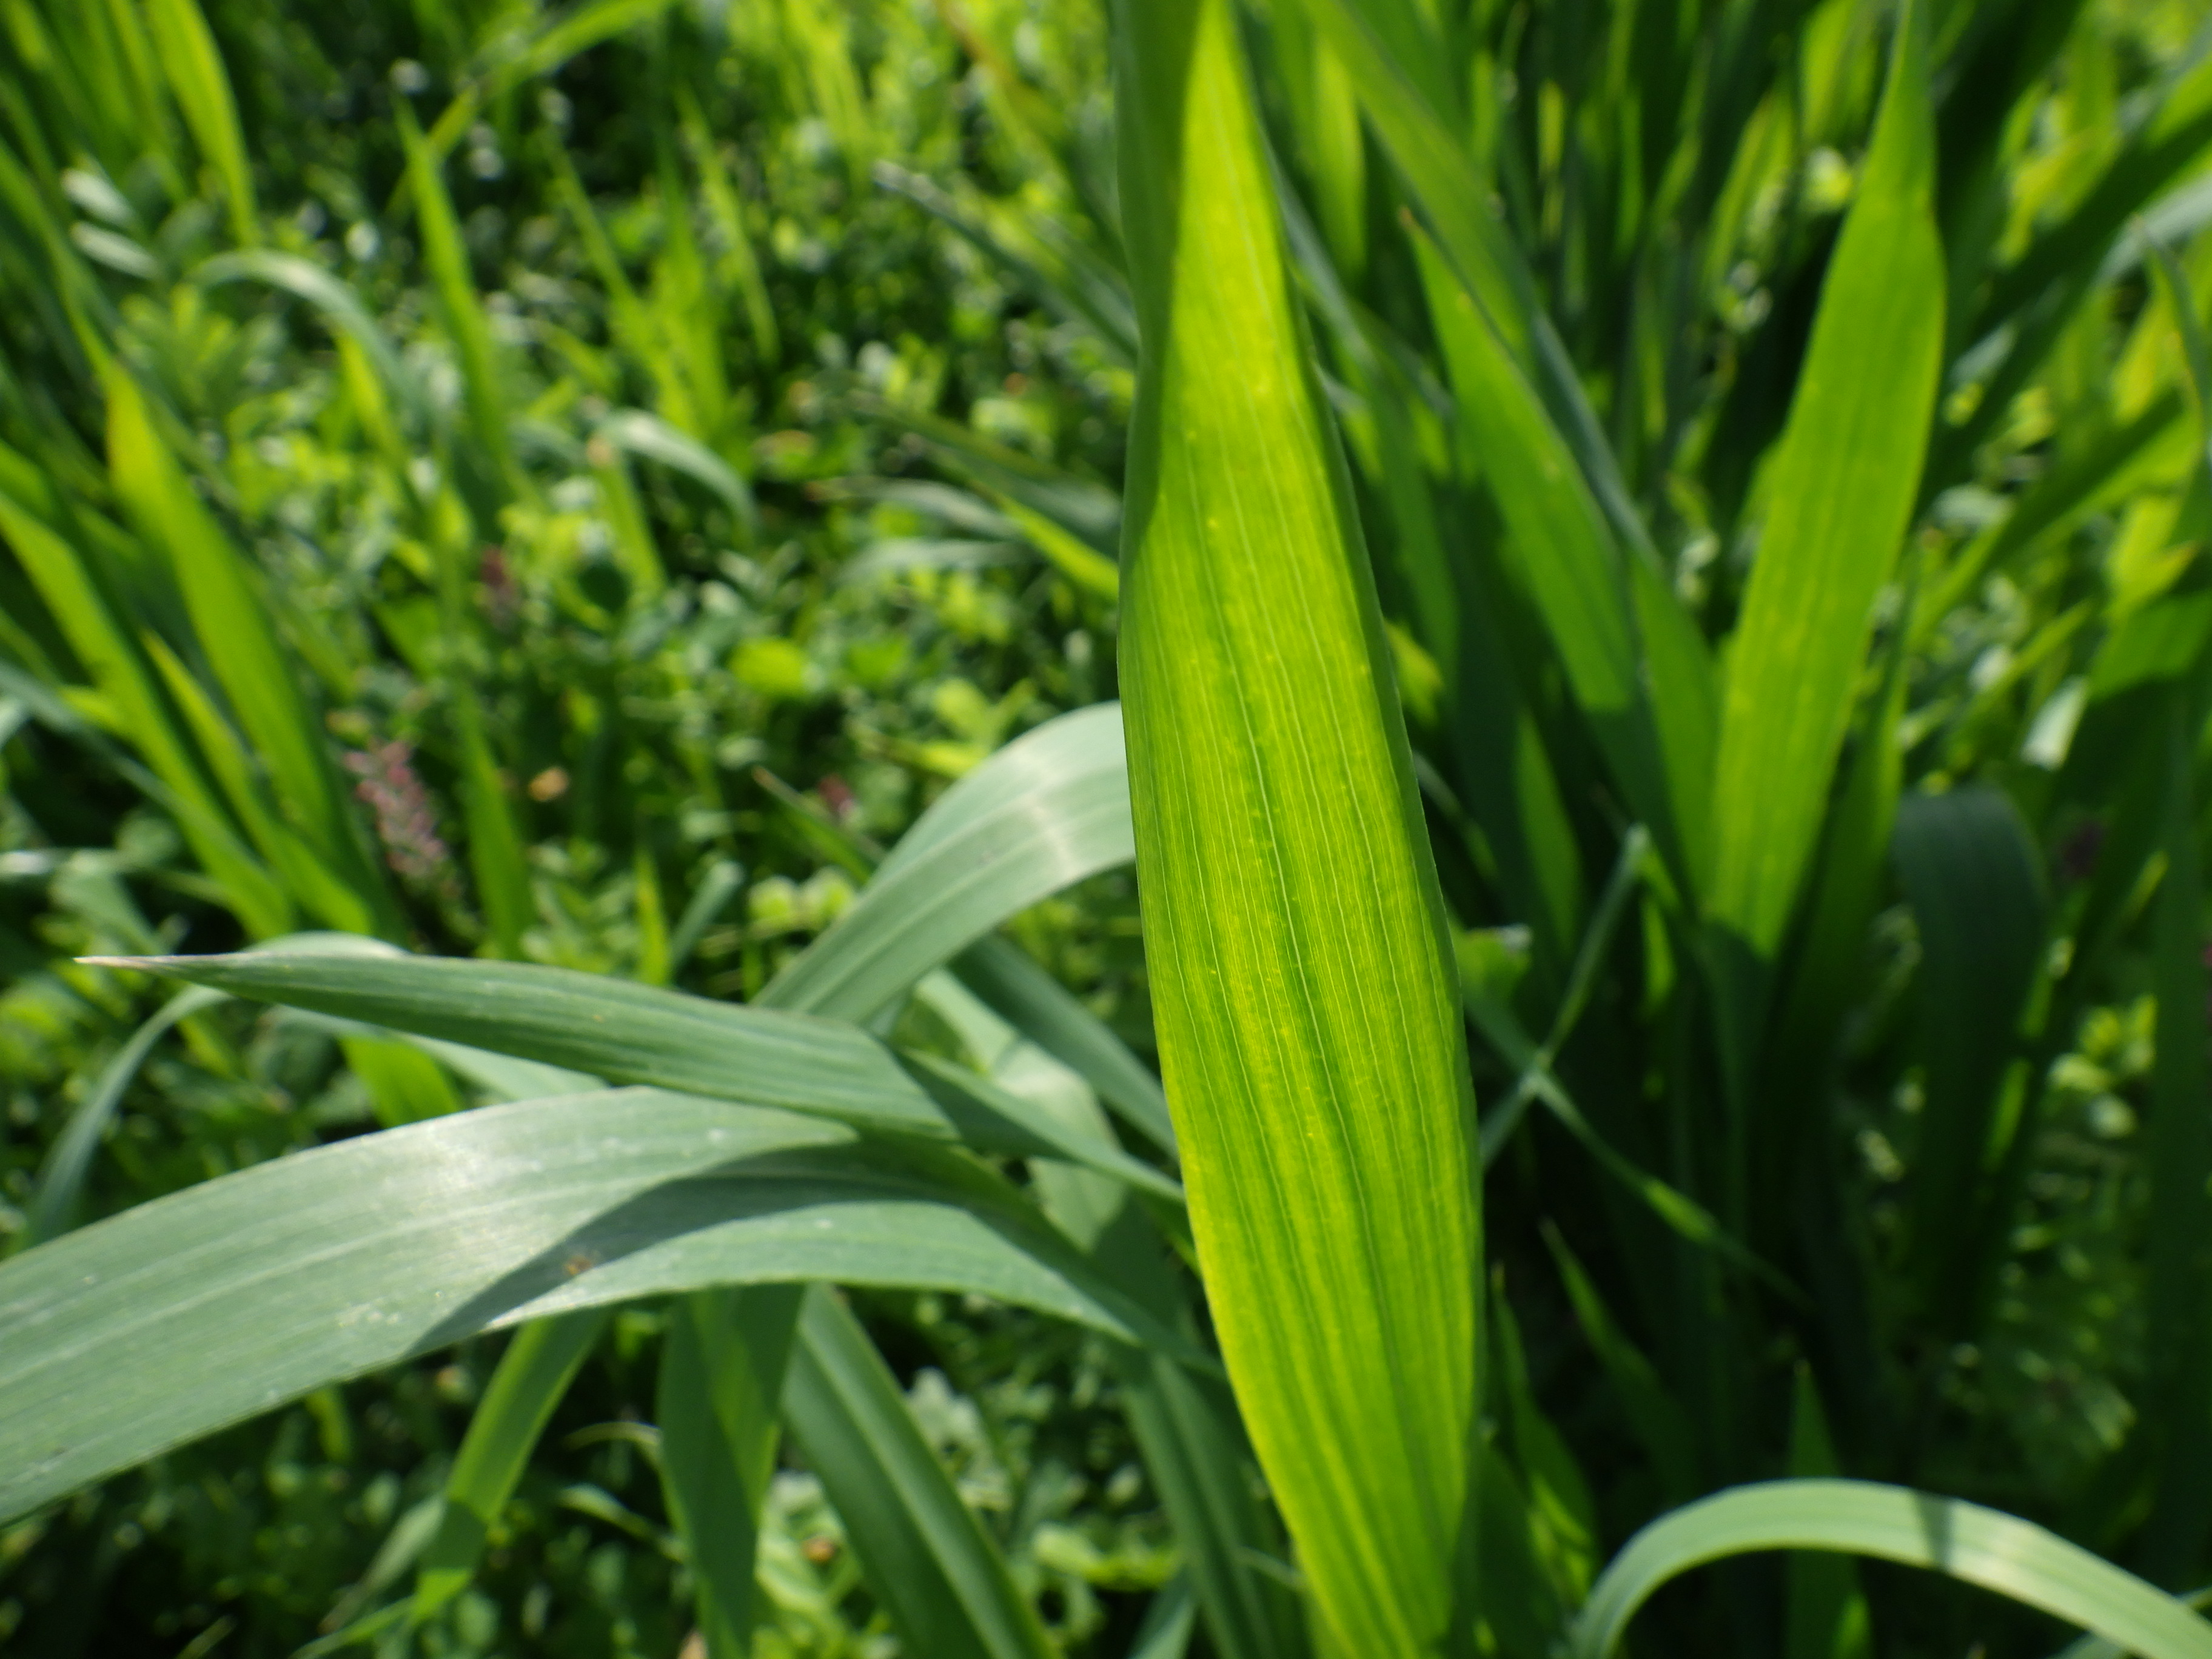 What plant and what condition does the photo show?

wheat, healthy
